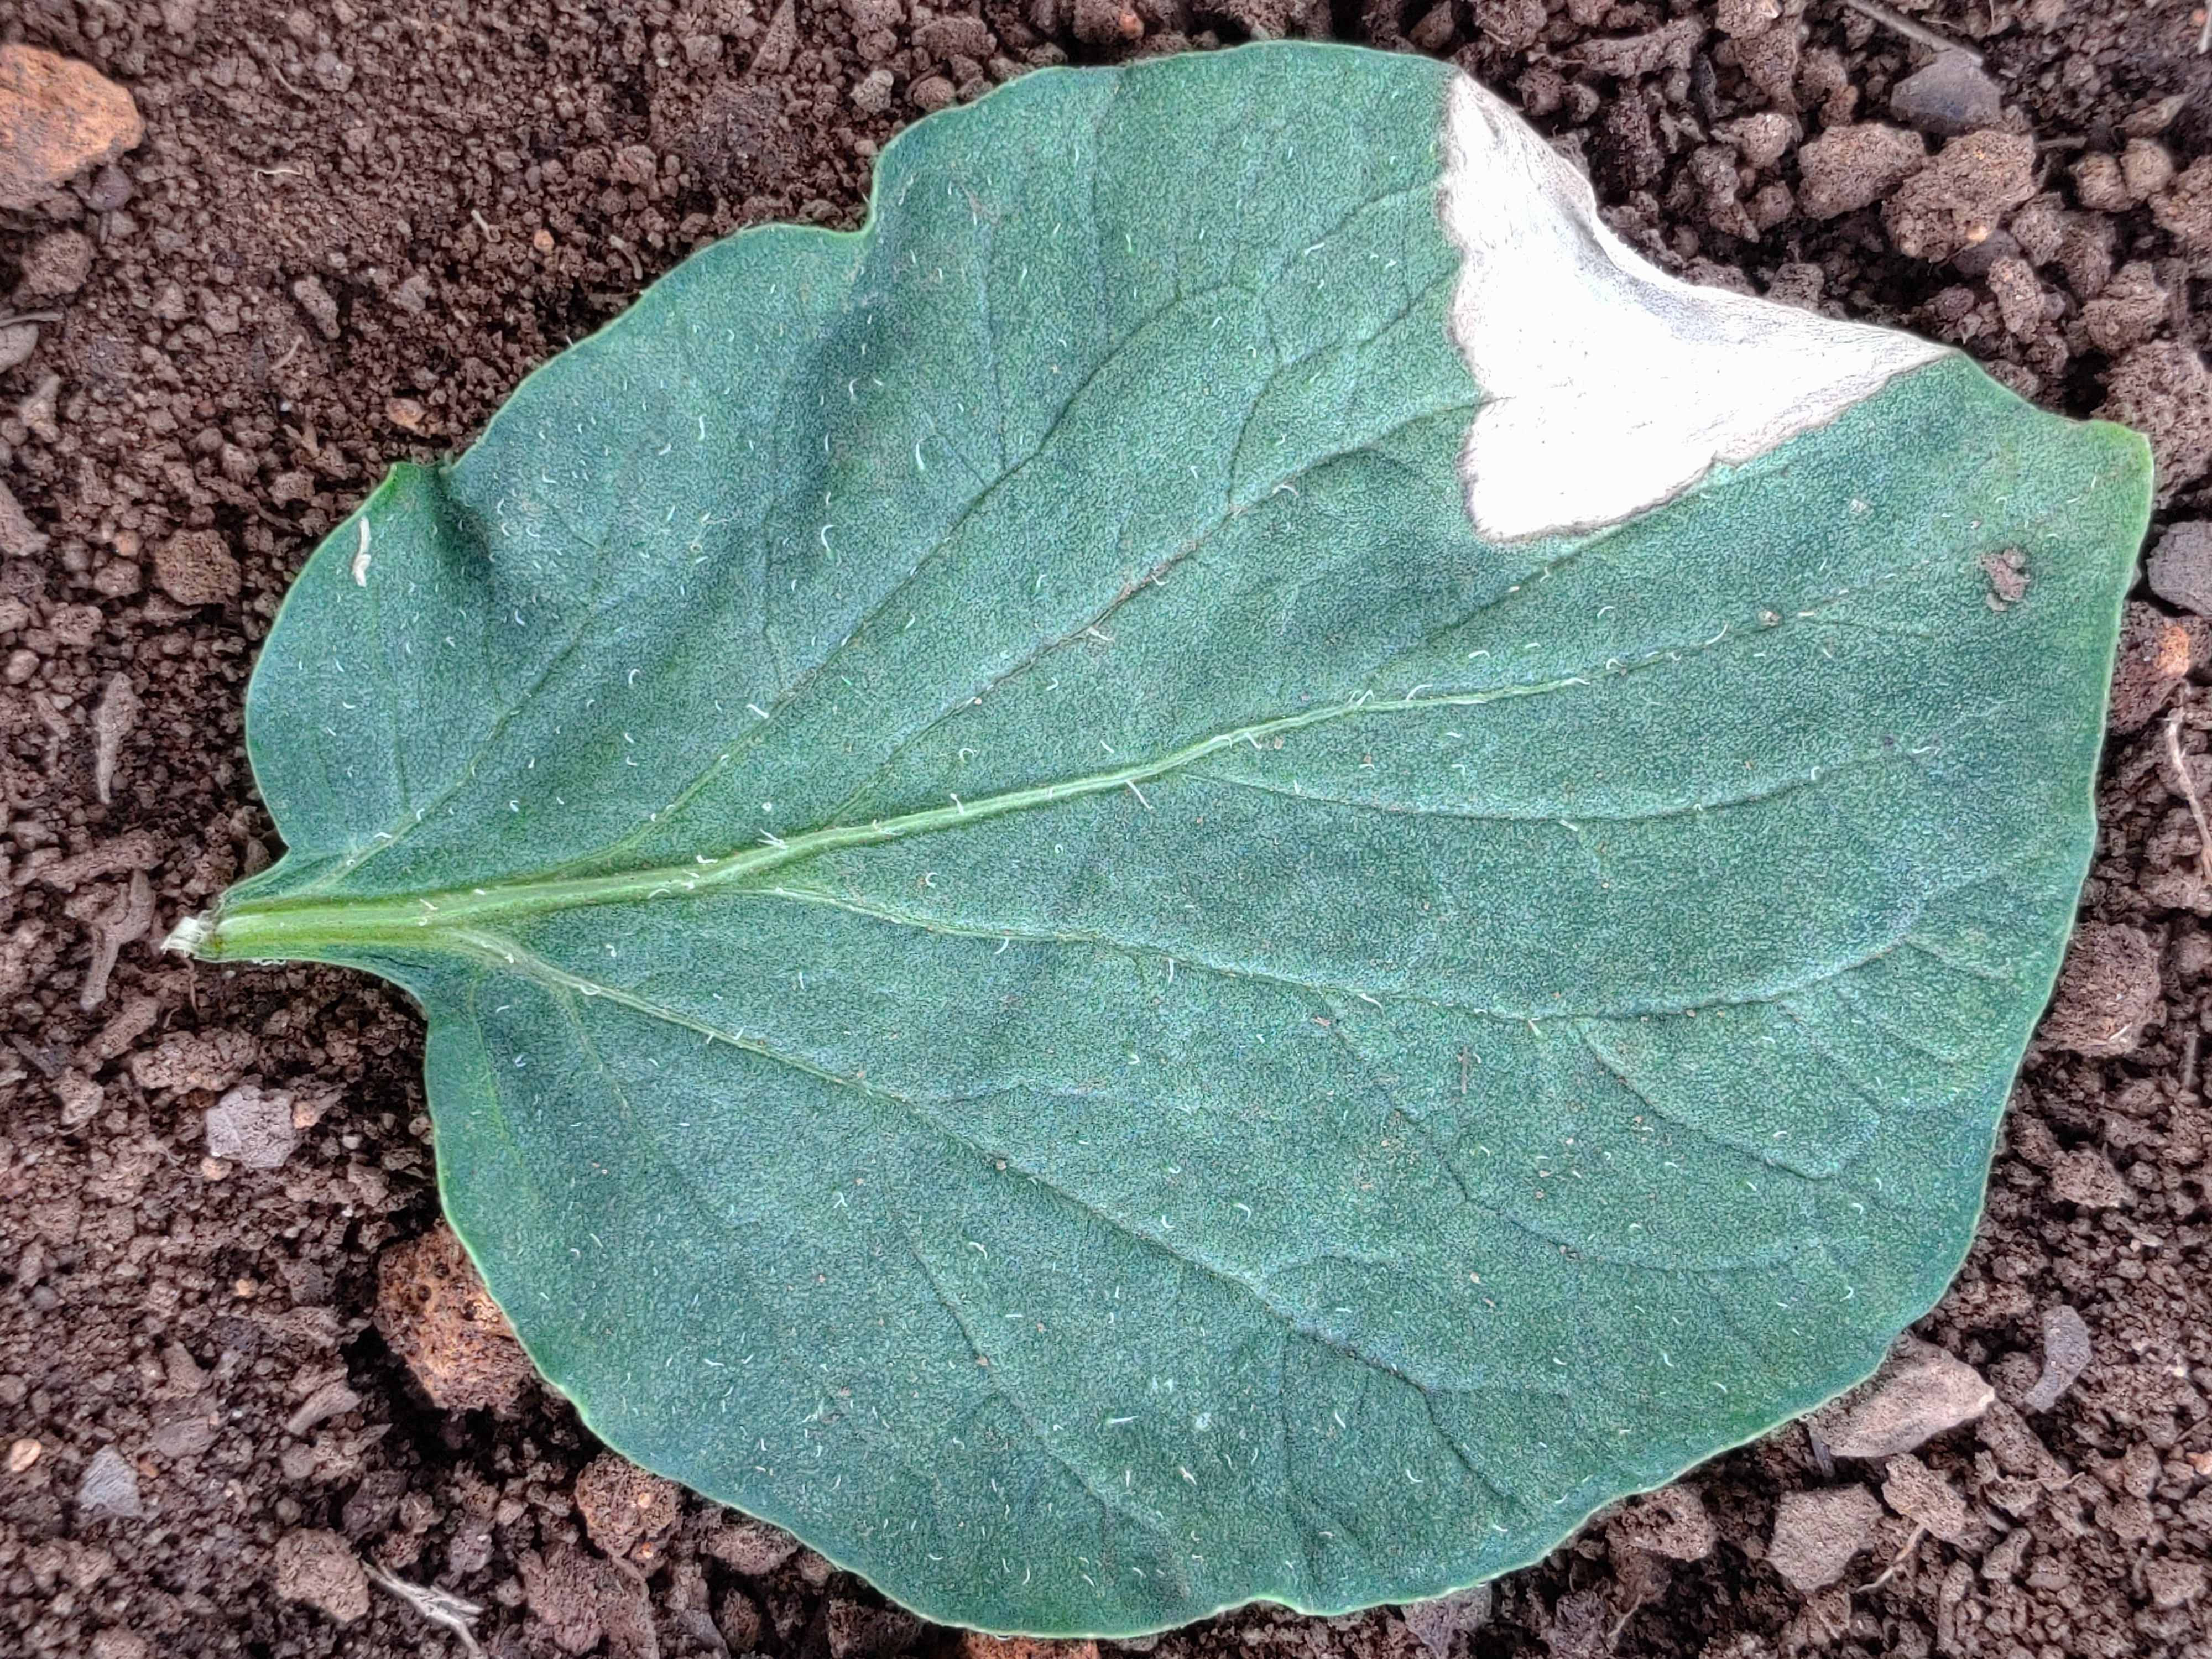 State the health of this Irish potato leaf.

early blight
